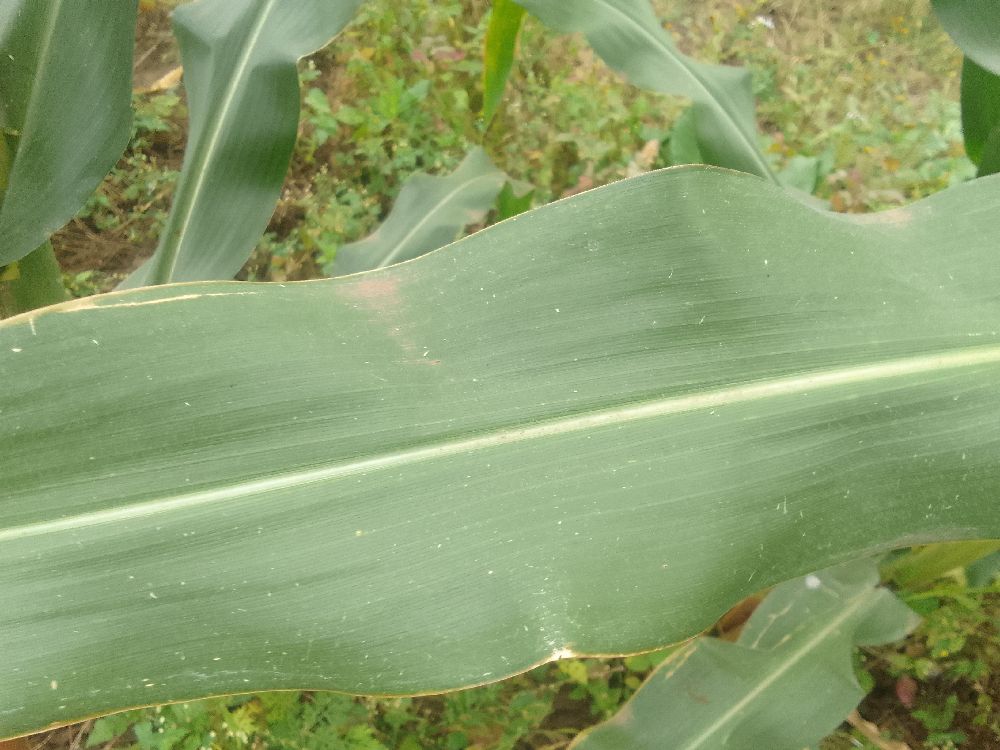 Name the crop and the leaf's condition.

maize, healthy
